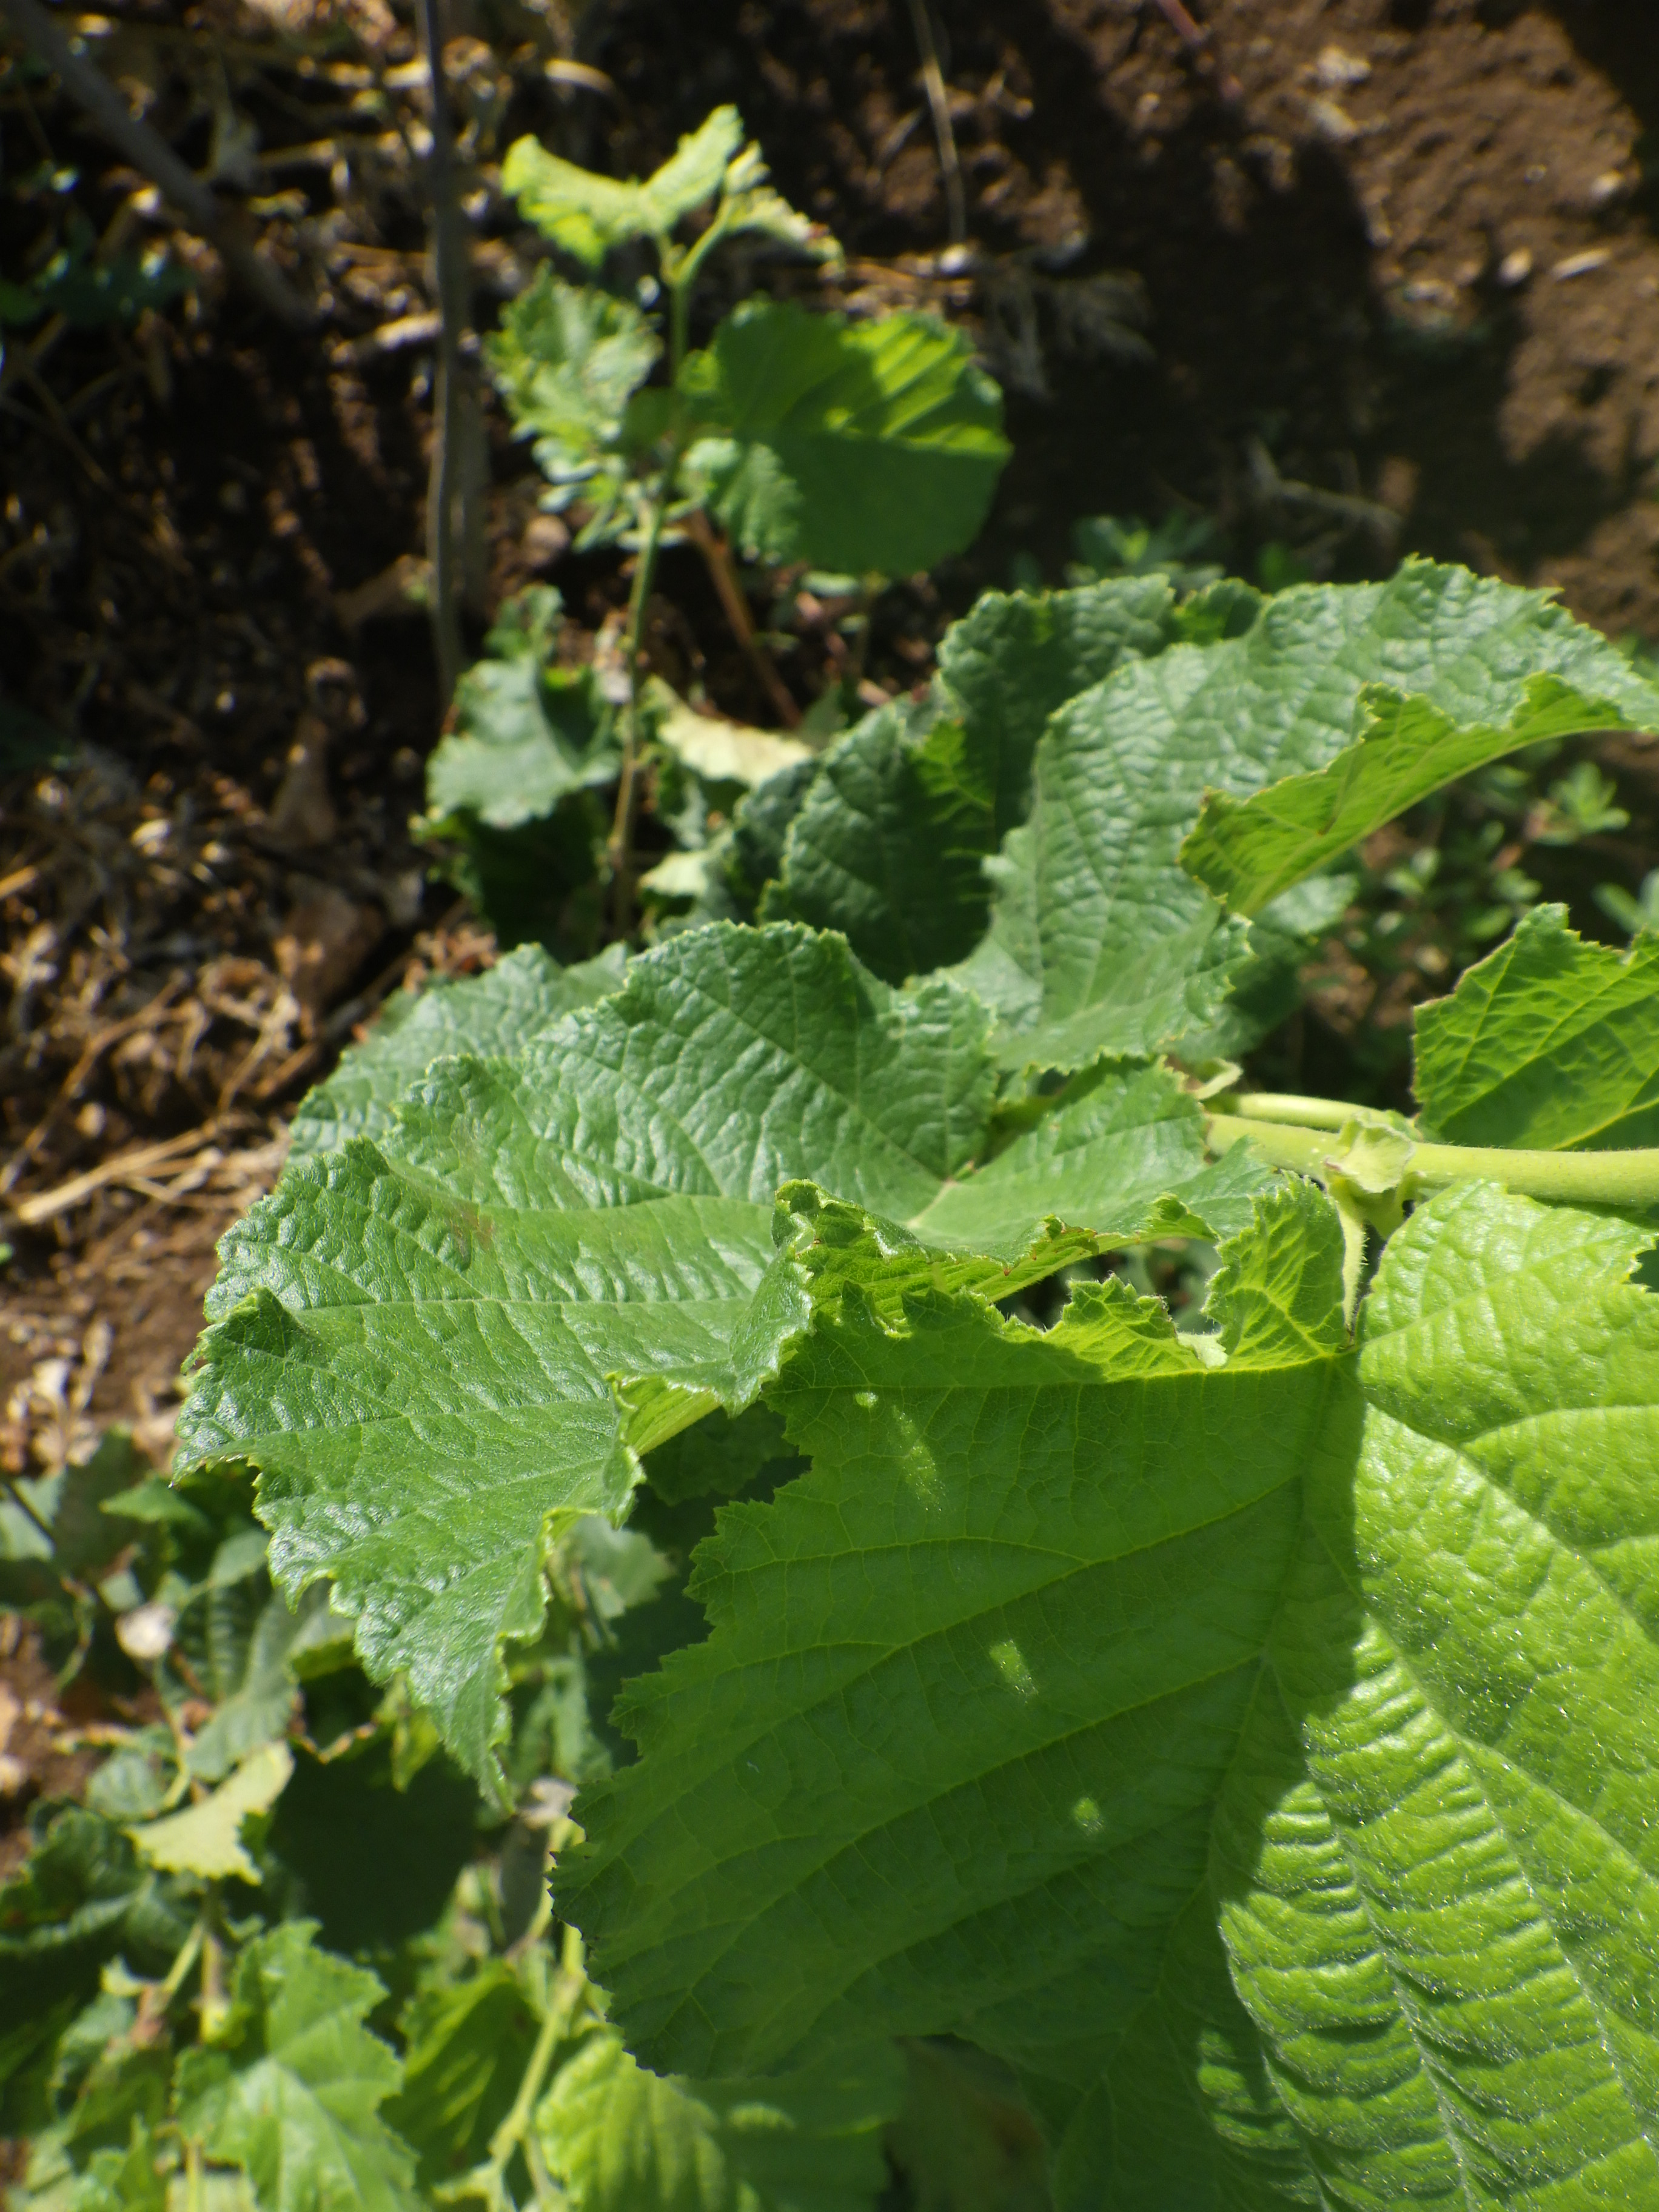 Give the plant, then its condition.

hazel, healthy
